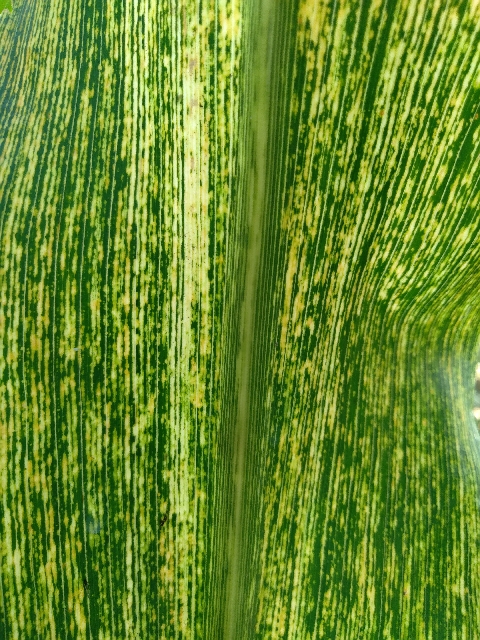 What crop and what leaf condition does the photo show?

maize, maize streak virus
